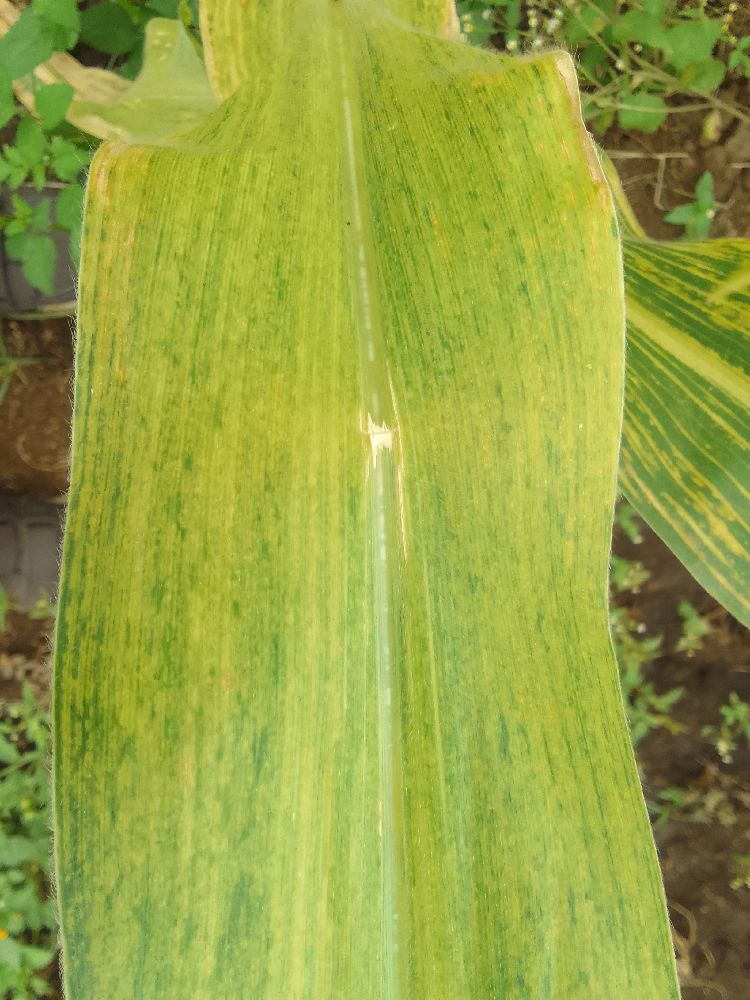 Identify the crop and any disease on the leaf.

maize, maize lethal necrosis
